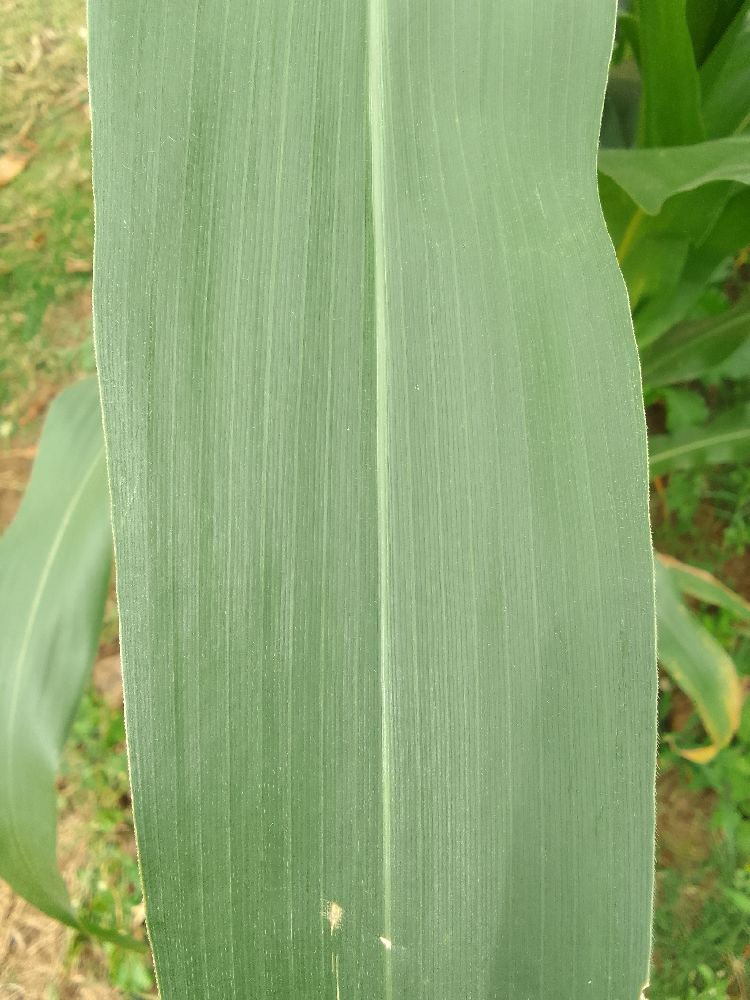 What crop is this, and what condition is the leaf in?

maize, healthy
